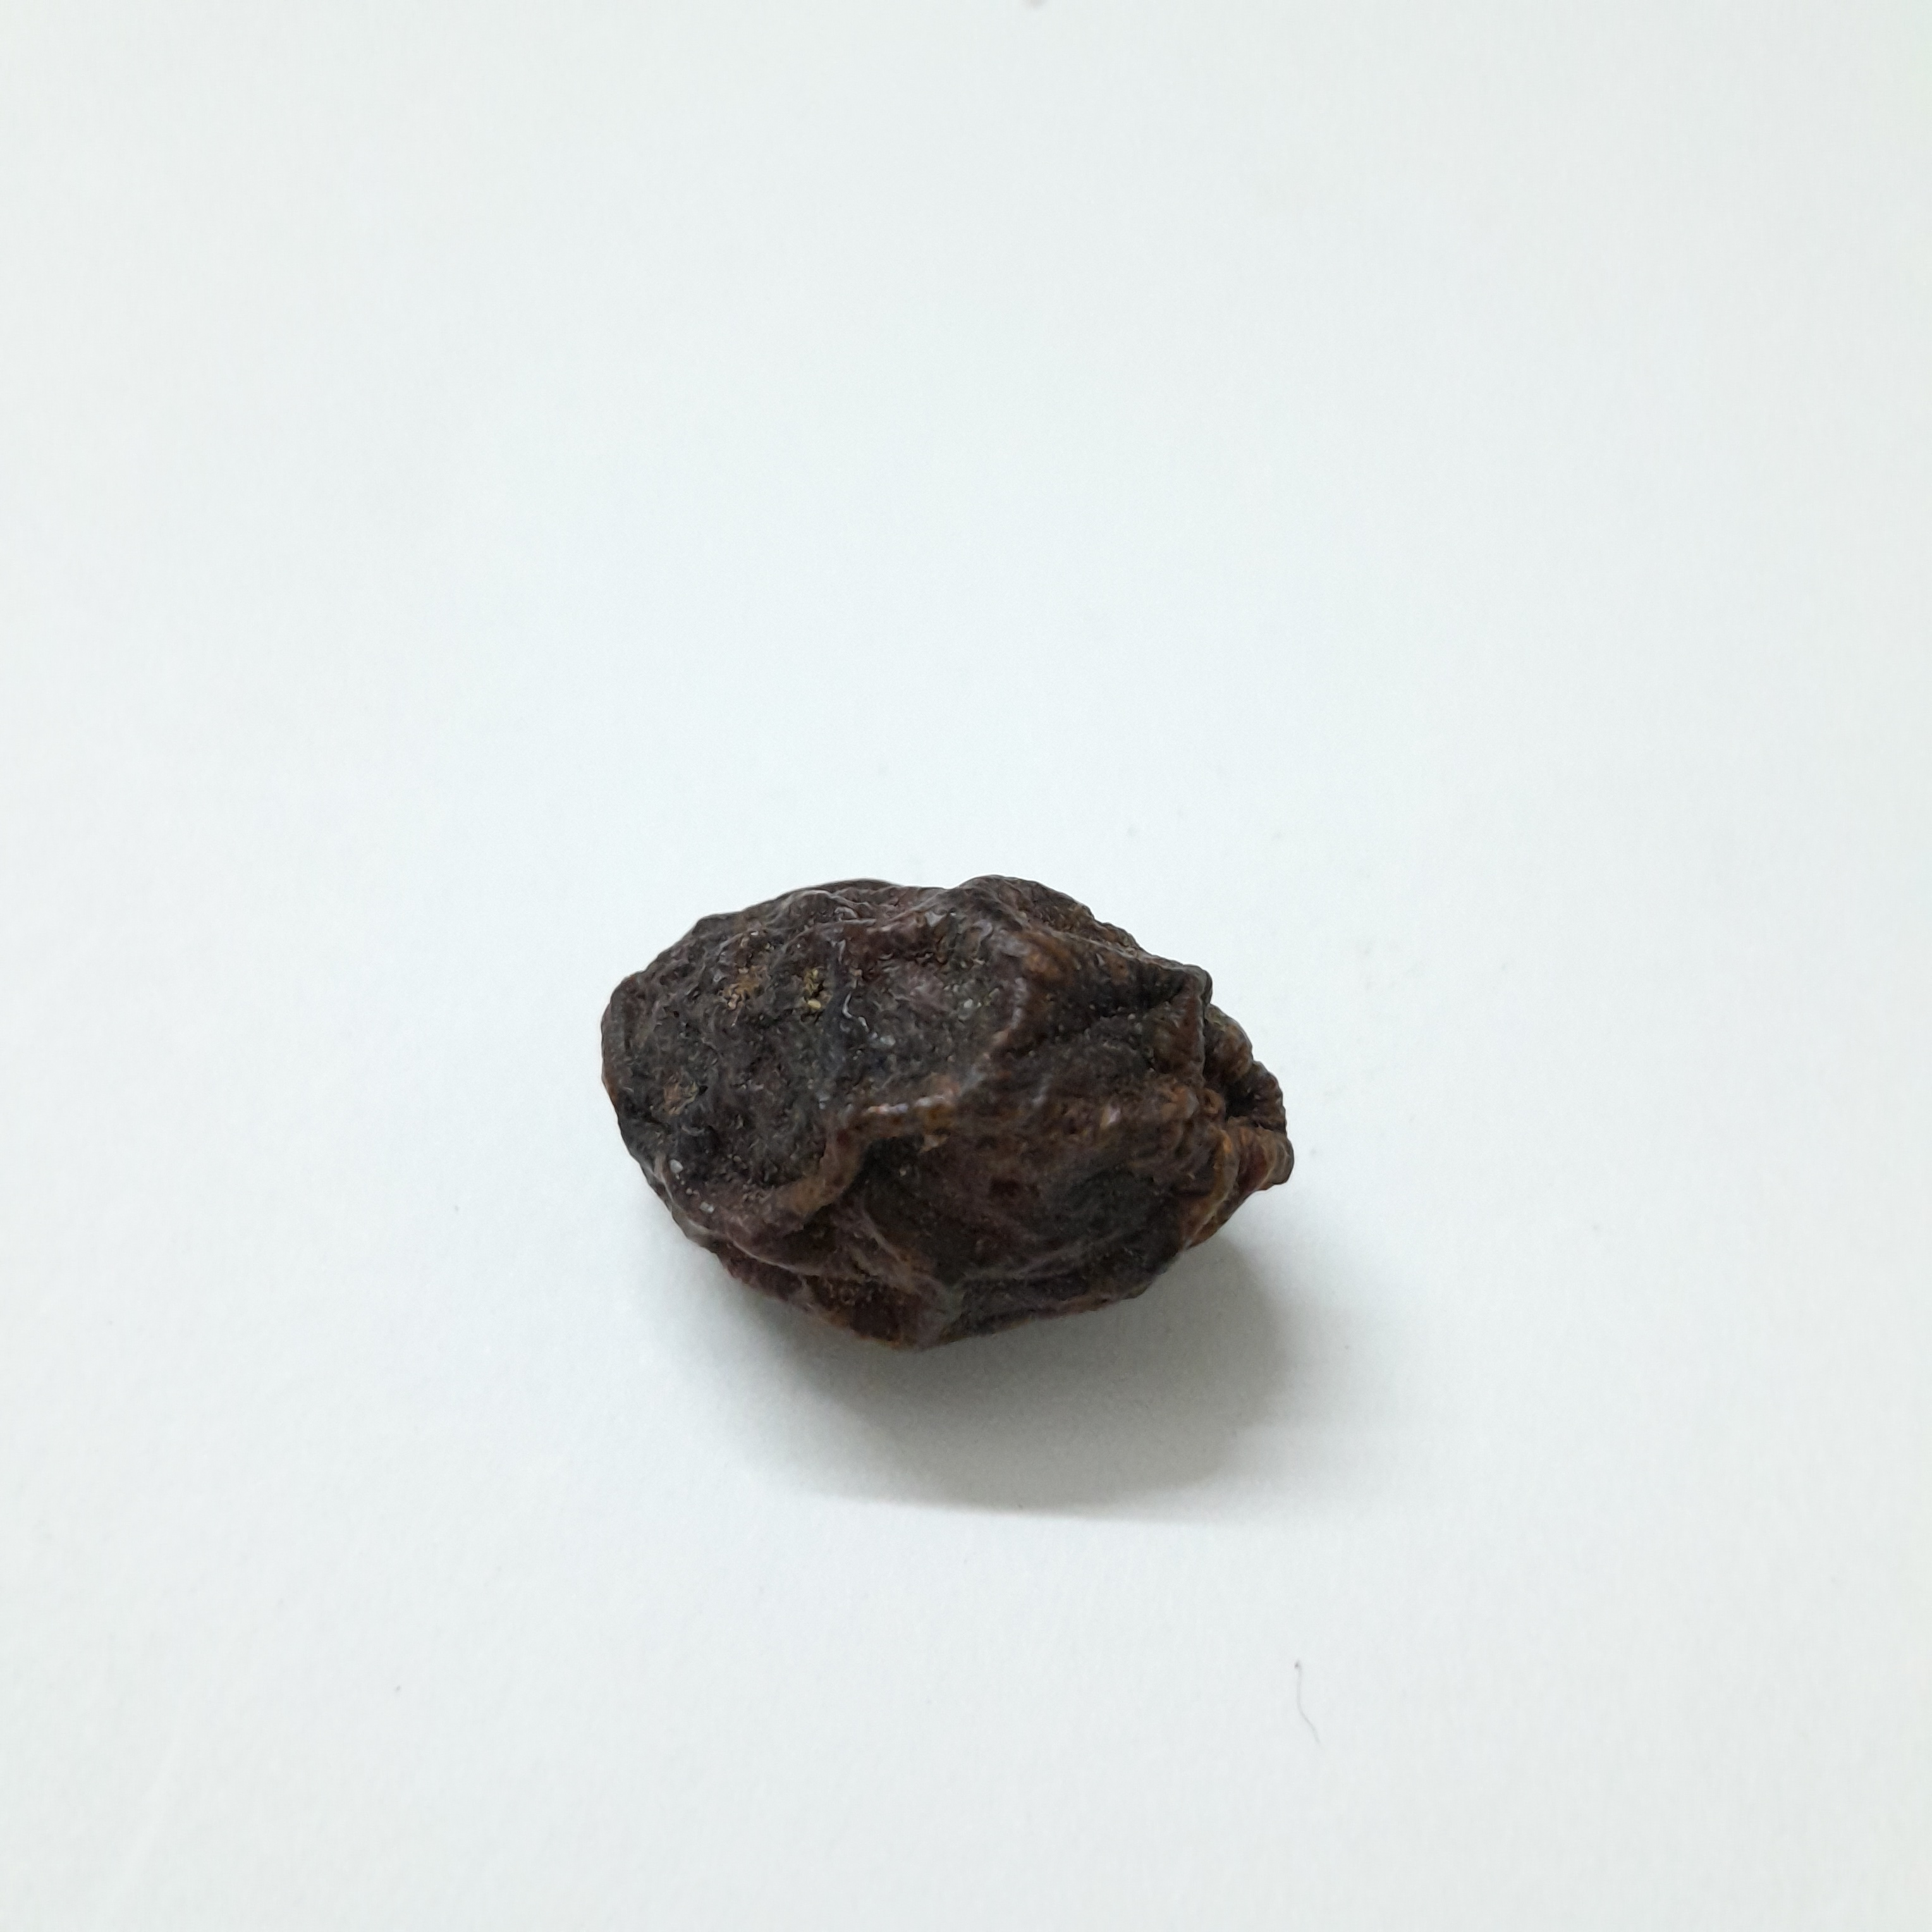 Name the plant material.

kadukharik
